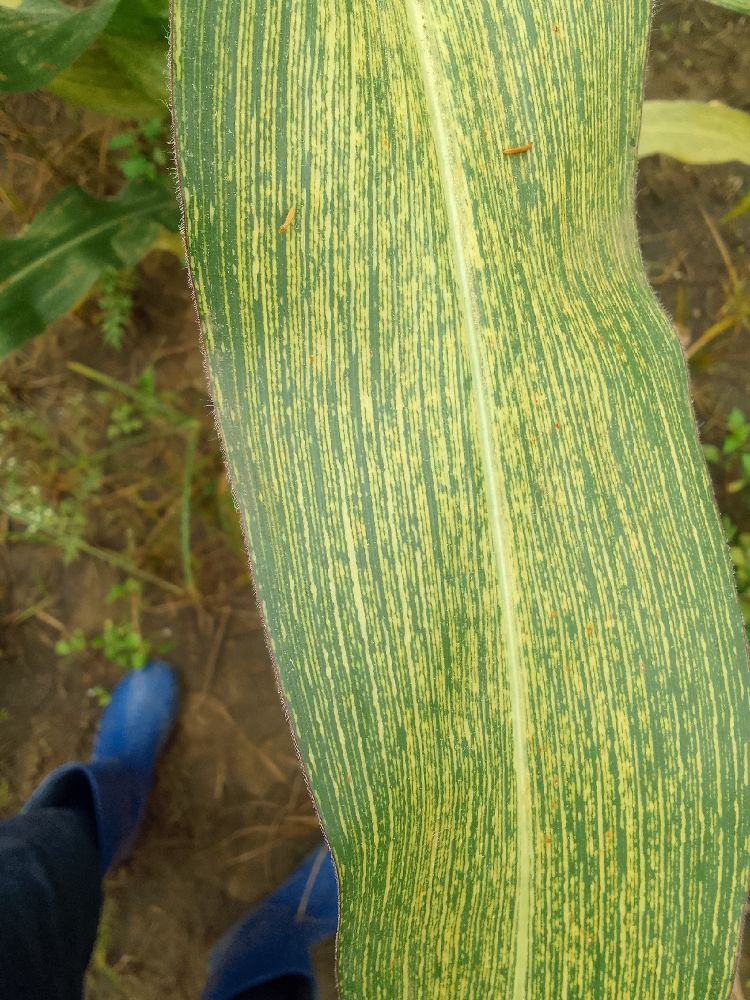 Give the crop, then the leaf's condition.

maize, maize streak virus
